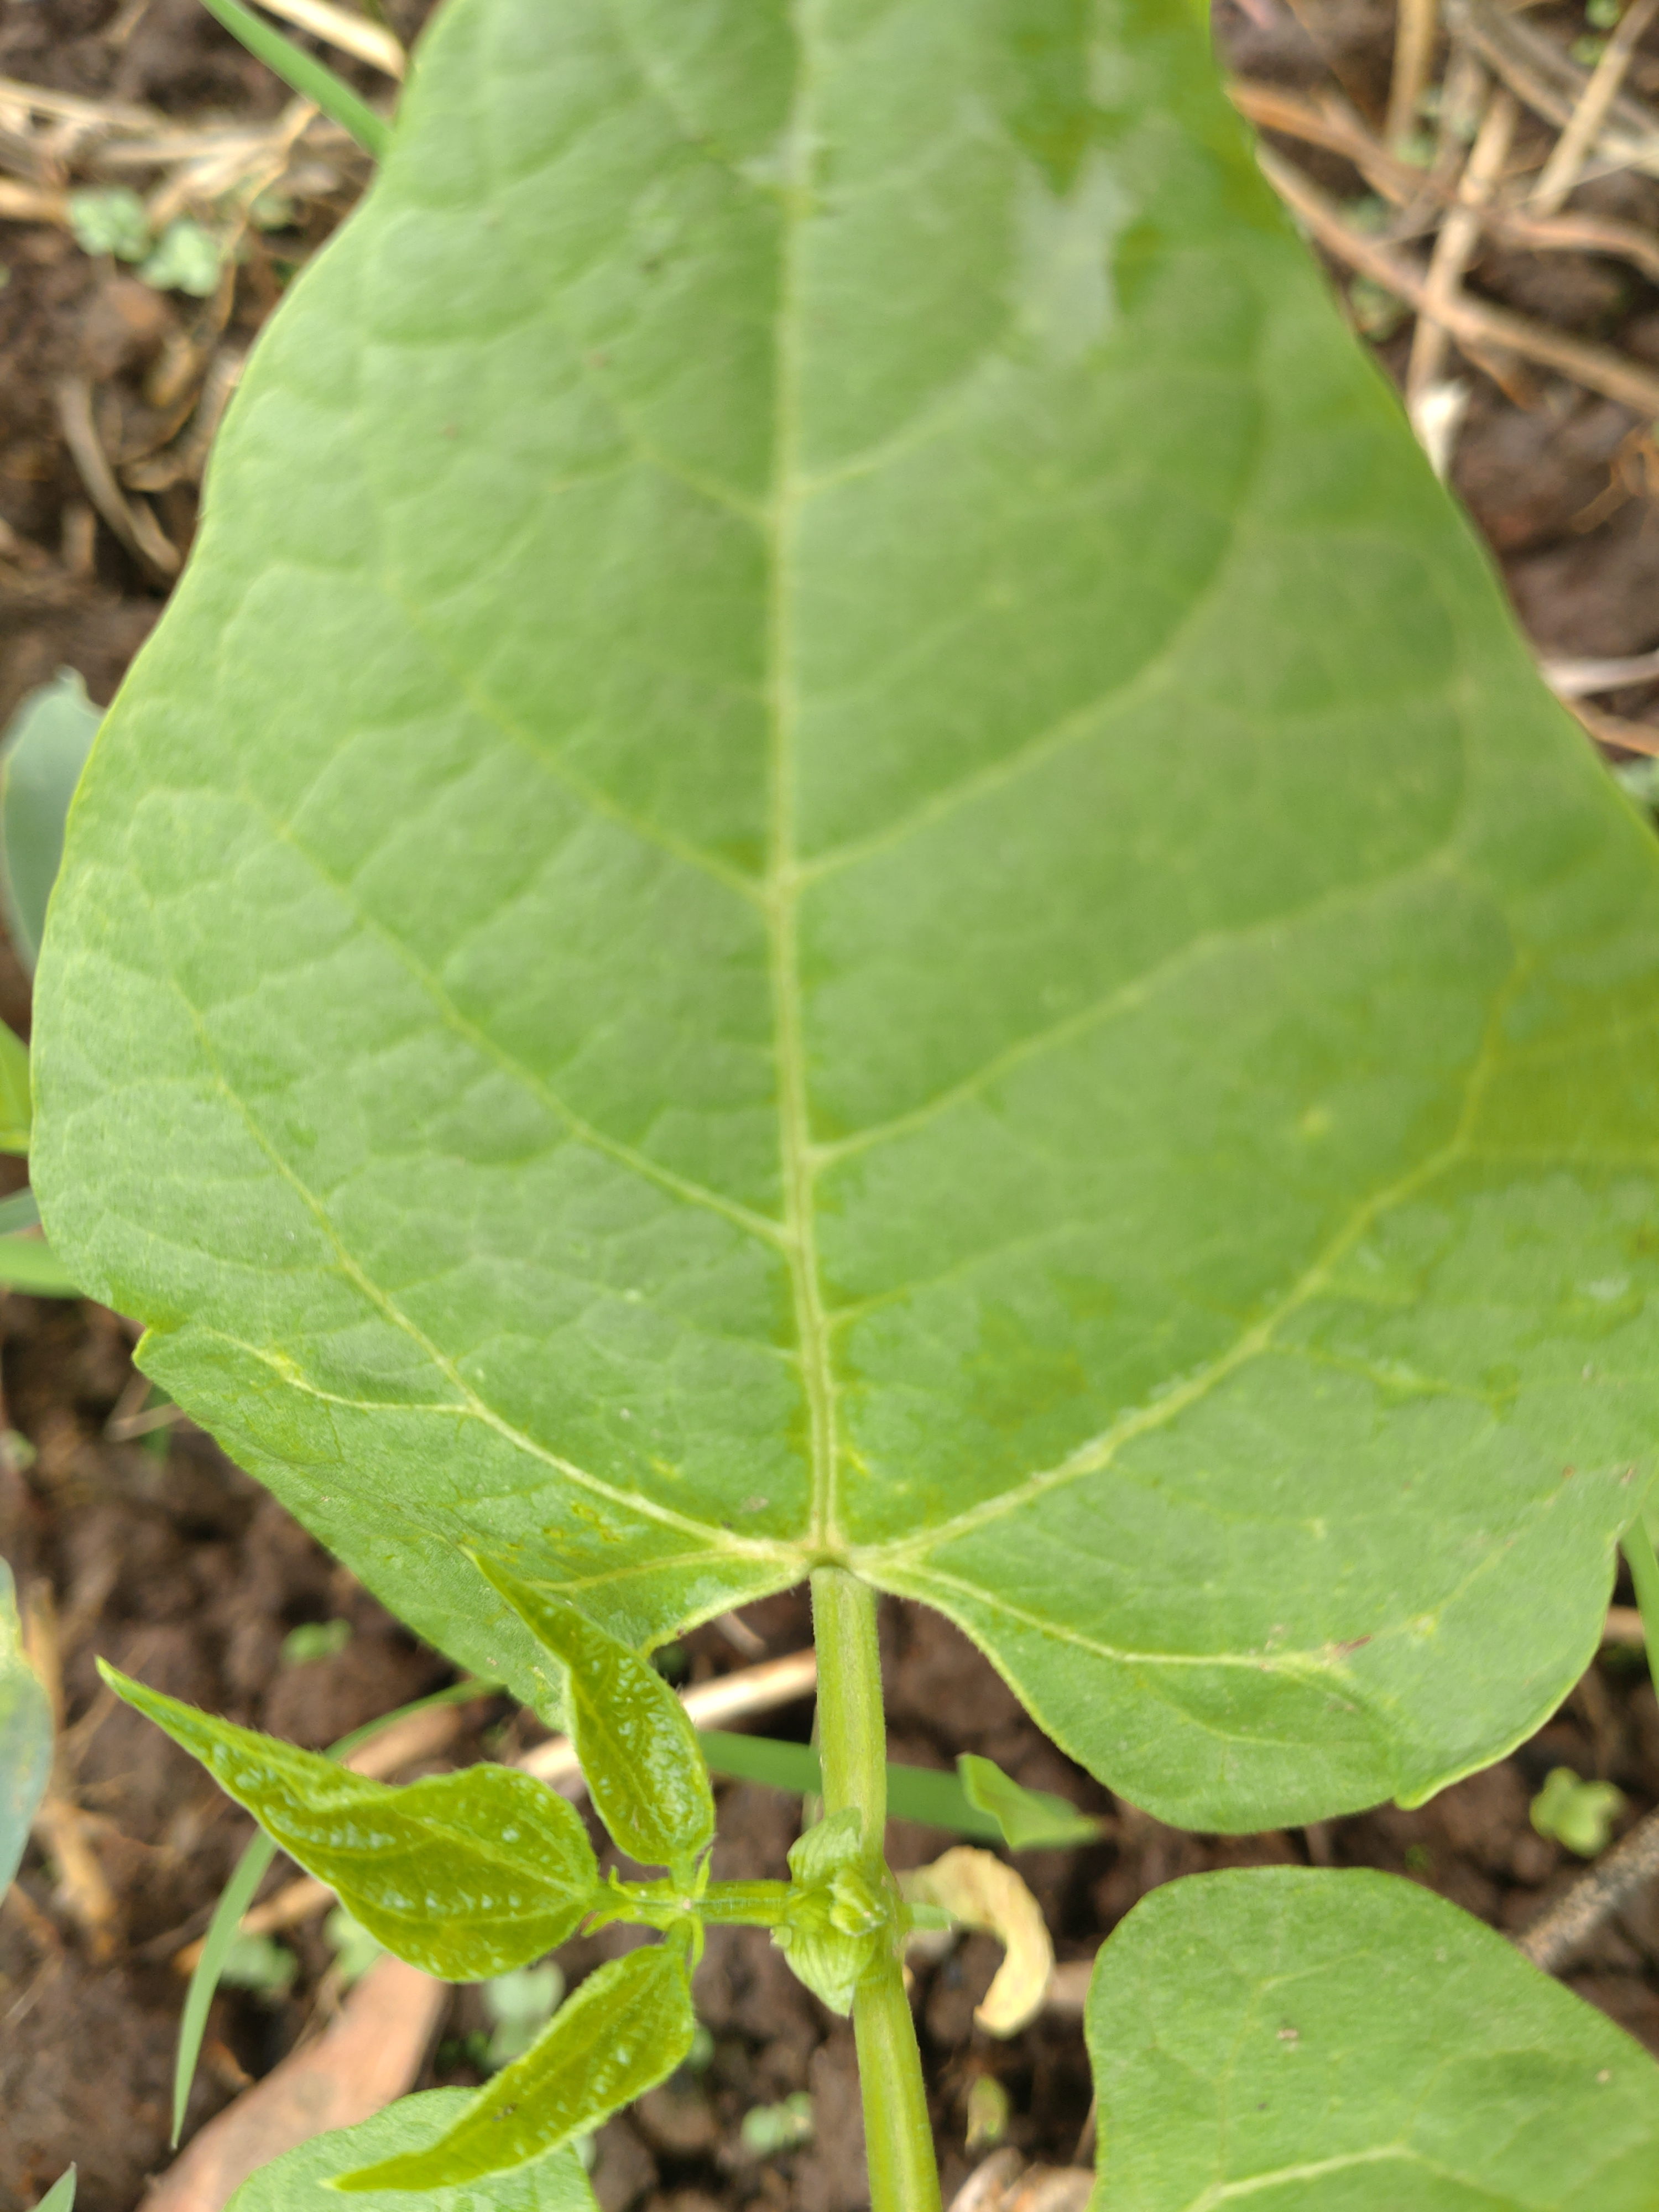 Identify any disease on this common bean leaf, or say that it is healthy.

healthy
